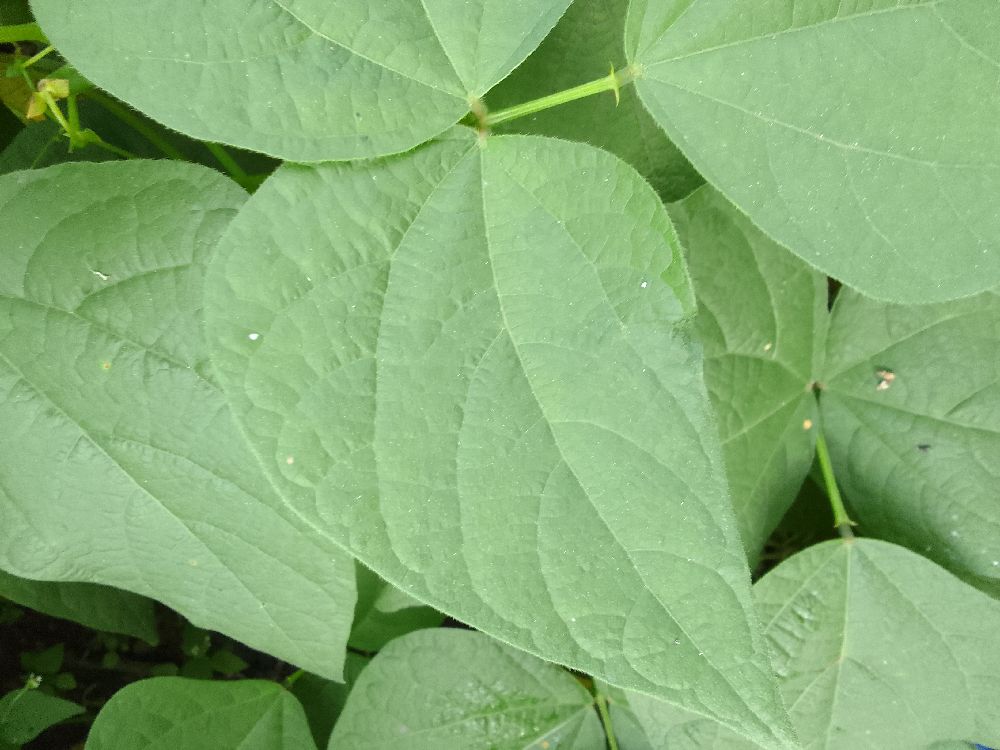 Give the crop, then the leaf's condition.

common bean, healthy
